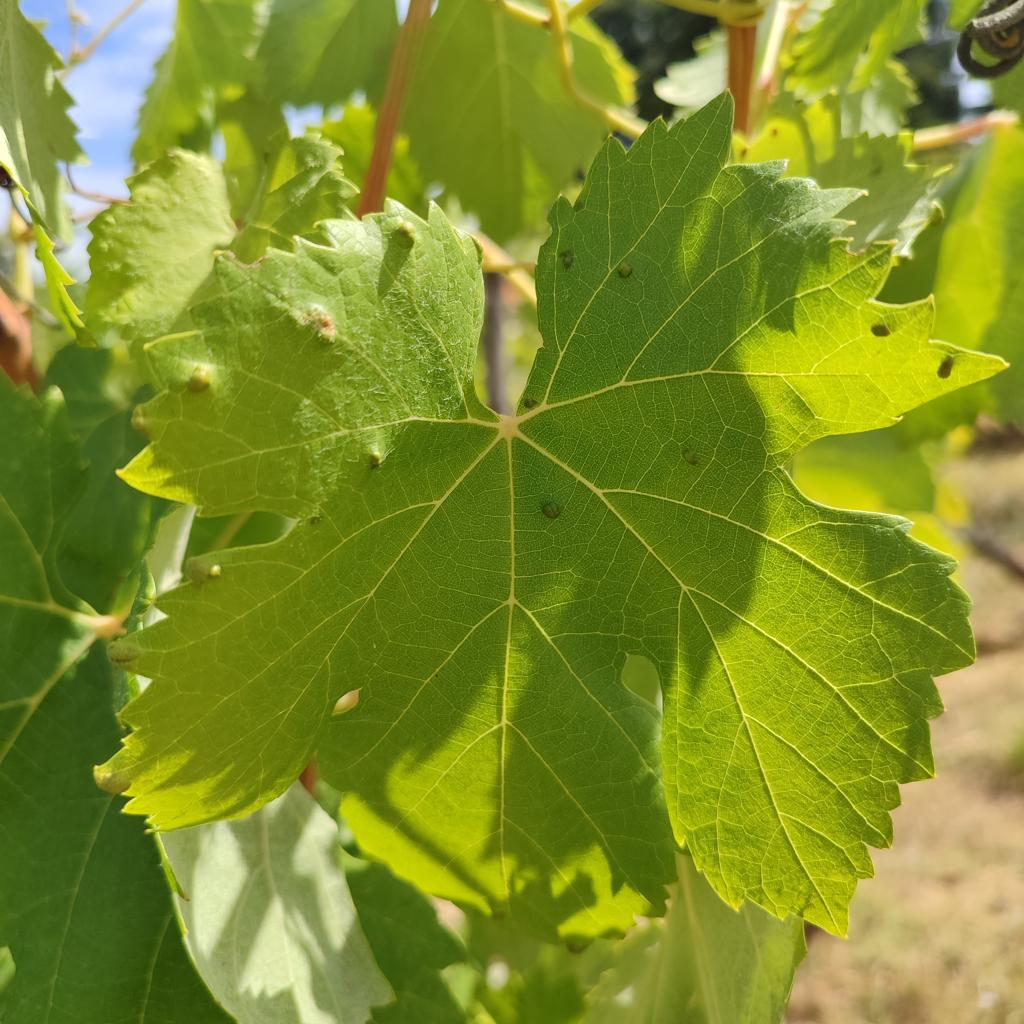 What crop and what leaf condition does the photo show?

grapevine, erineum mite
